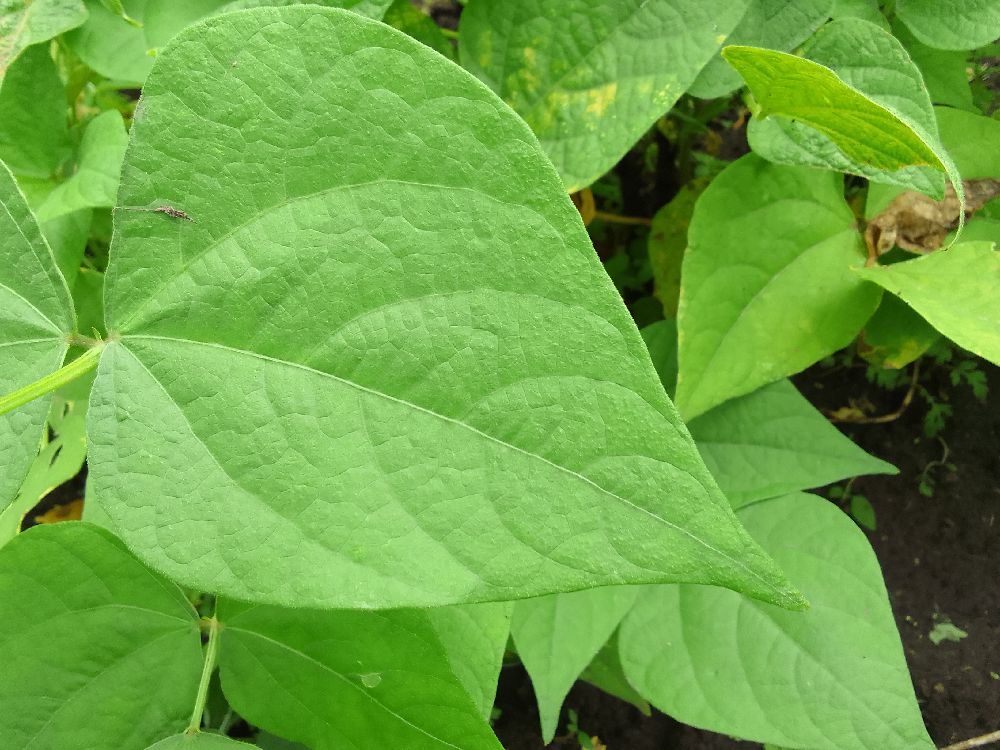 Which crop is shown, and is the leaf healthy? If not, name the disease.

common bean, healthy
